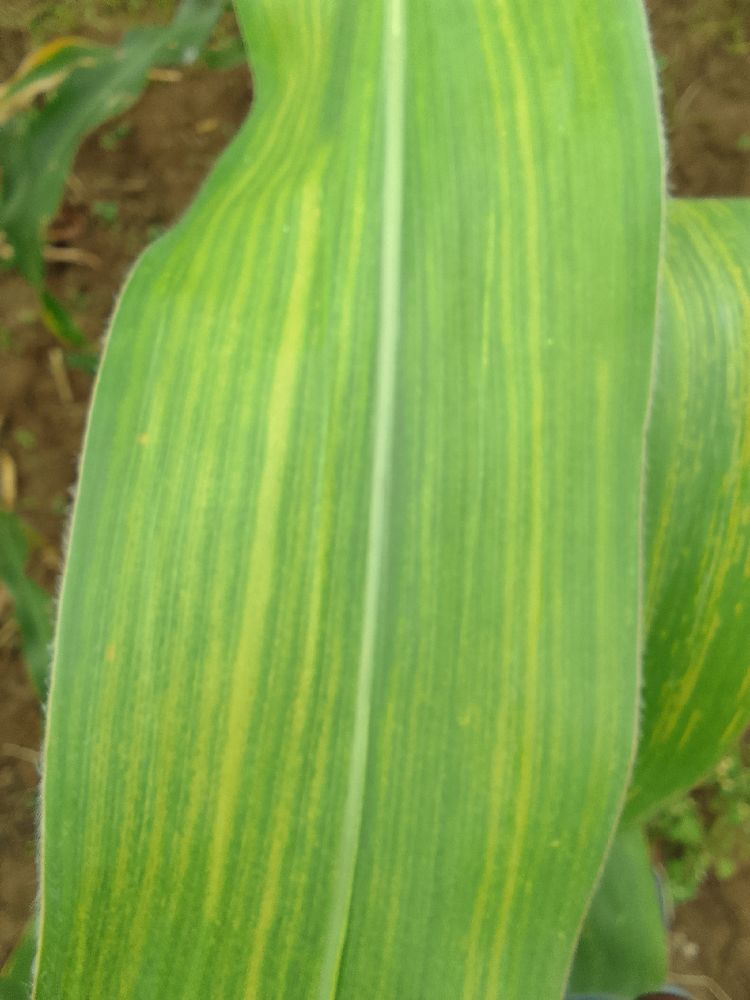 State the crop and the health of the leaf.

maize, maize lethal necrosis
